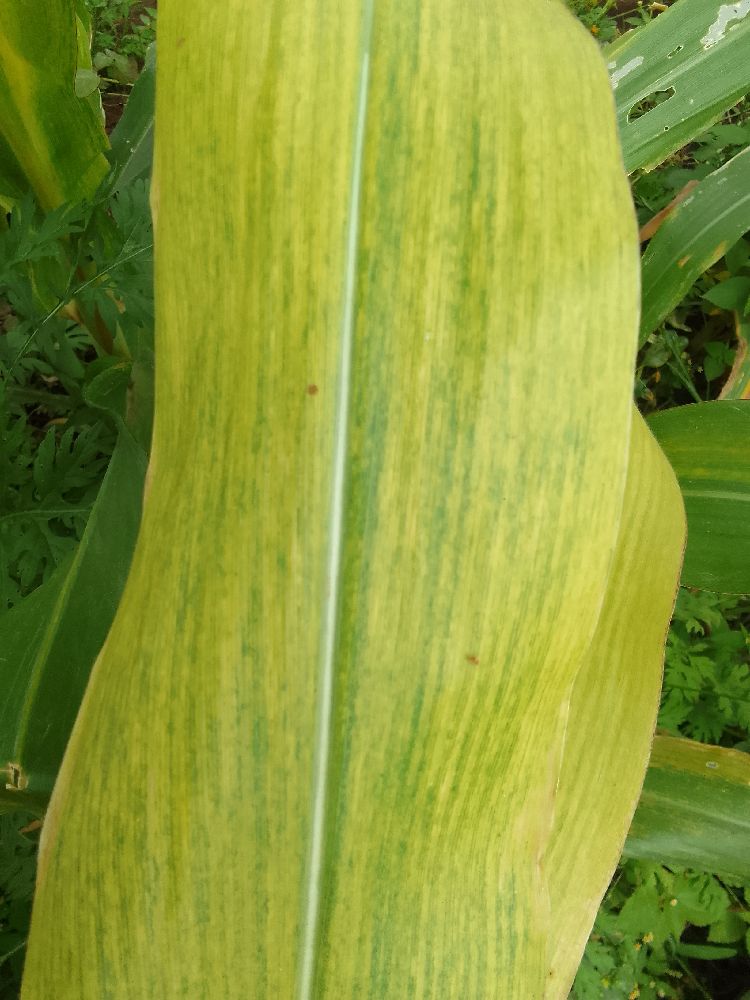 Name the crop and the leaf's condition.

maize, maize lethal necrosis
